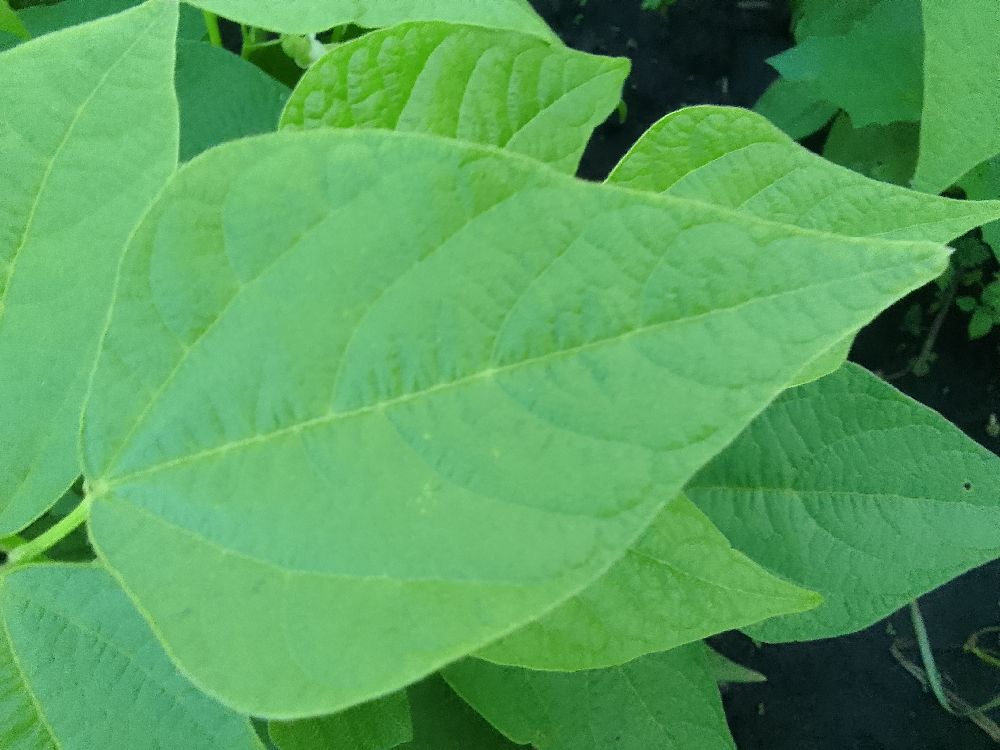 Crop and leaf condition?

common bean, healthy
